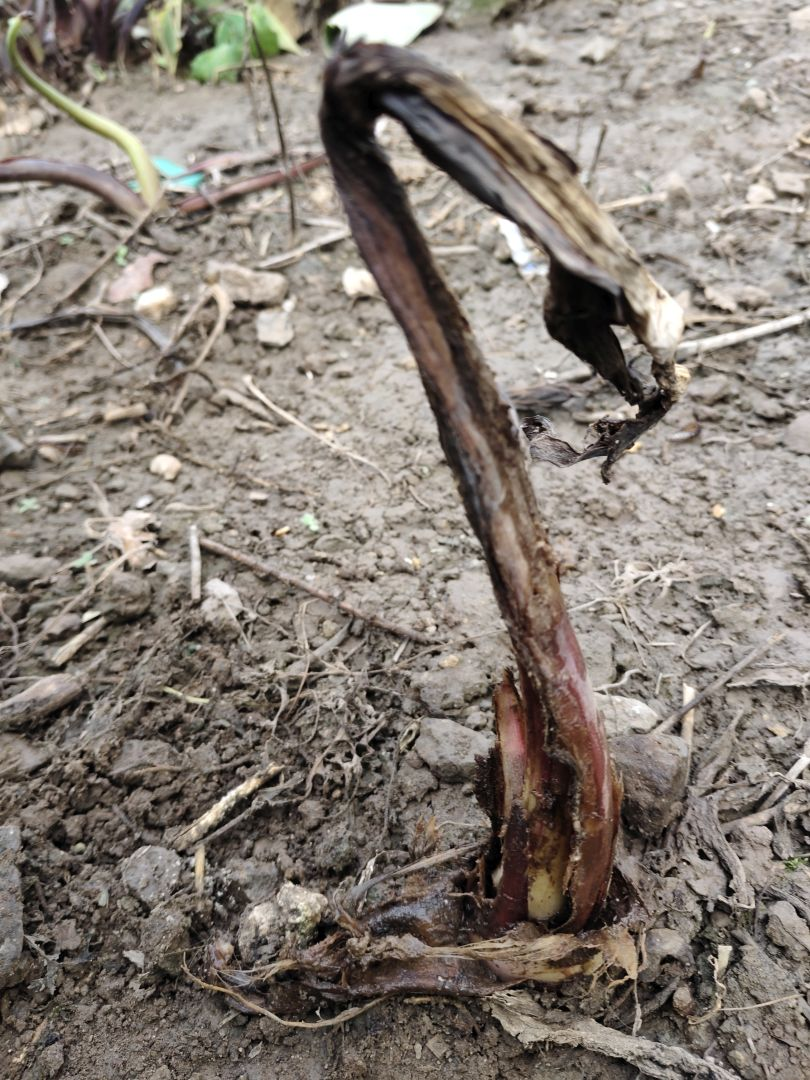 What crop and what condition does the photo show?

taro, root rot
